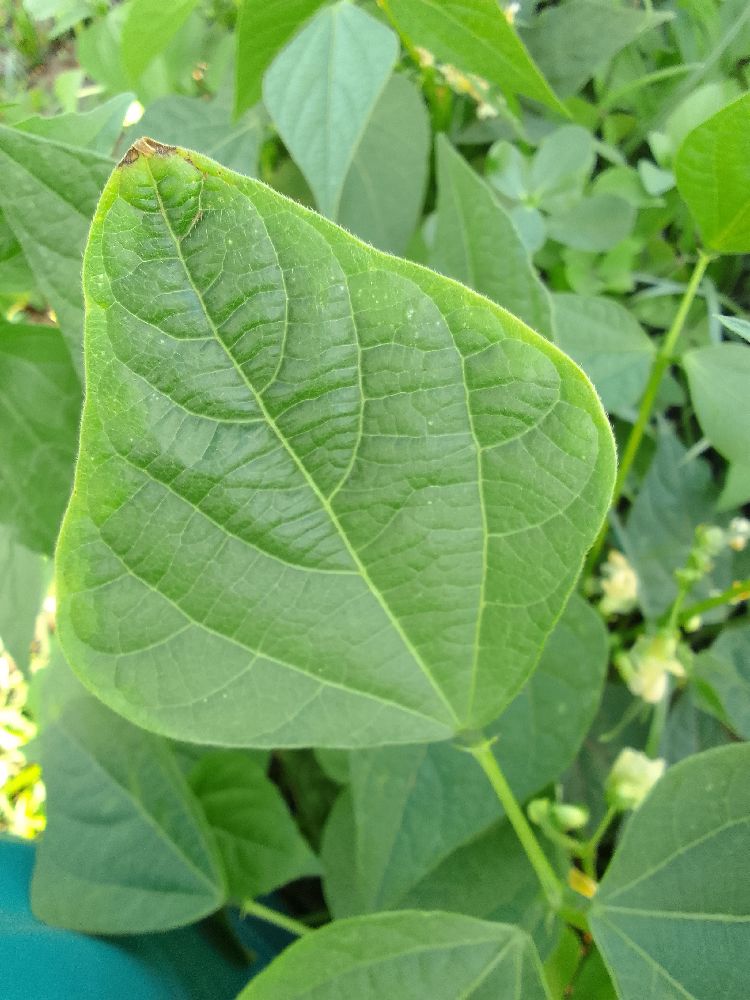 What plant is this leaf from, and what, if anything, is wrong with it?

common bean, healthy
